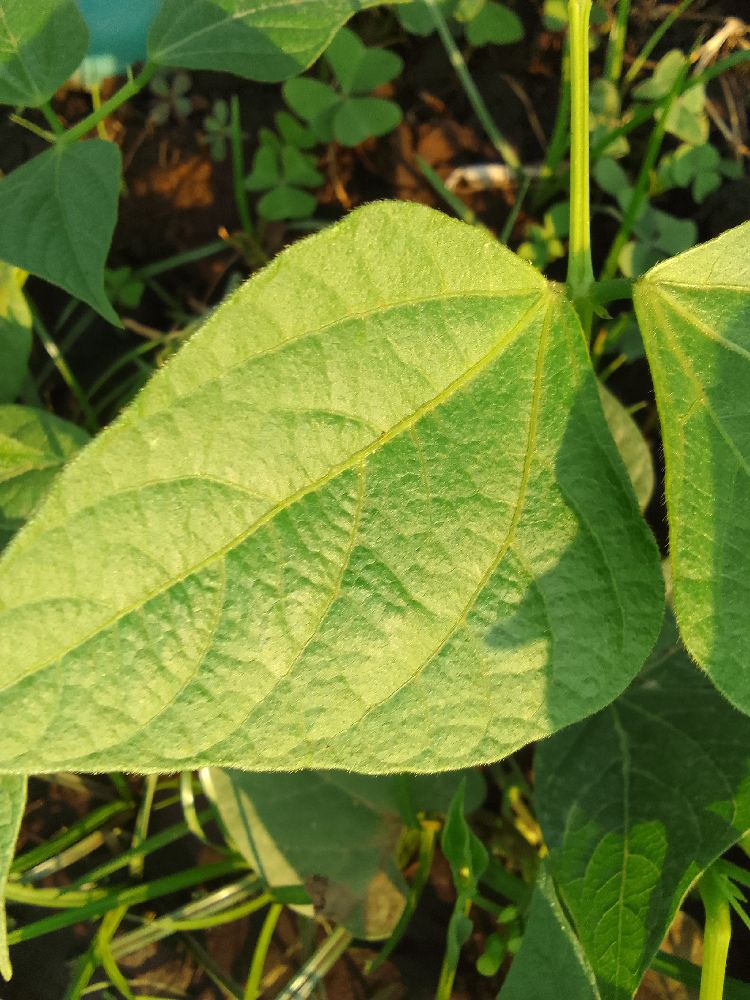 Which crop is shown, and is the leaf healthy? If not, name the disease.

common bean, healthy
